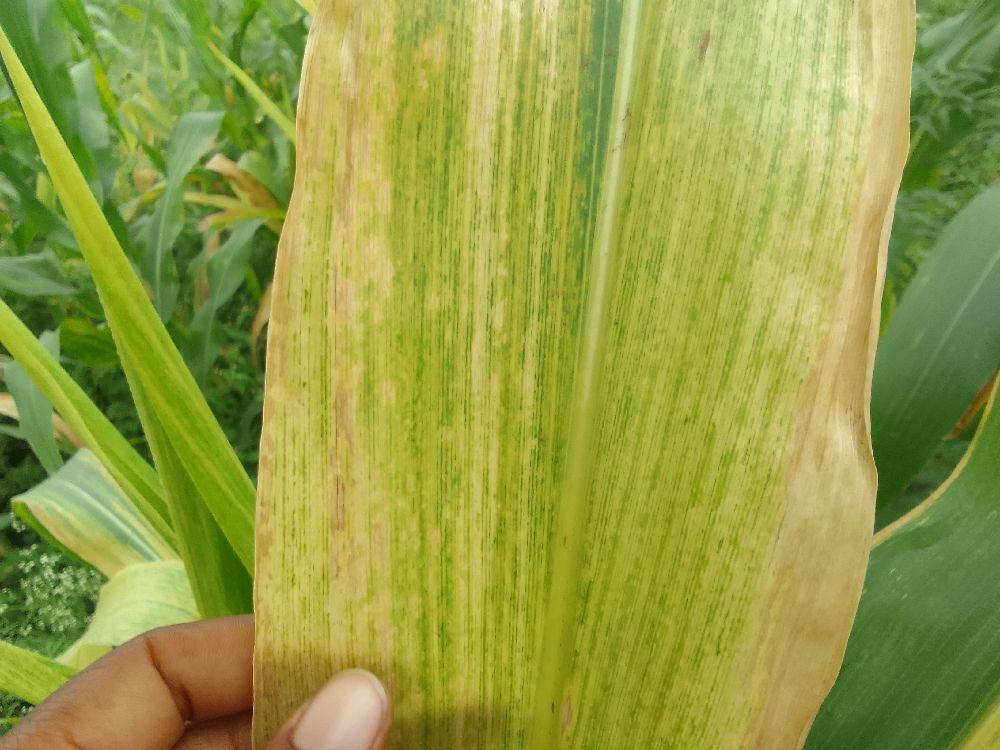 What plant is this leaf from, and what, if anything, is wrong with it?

maize, maize lethal necrosis
